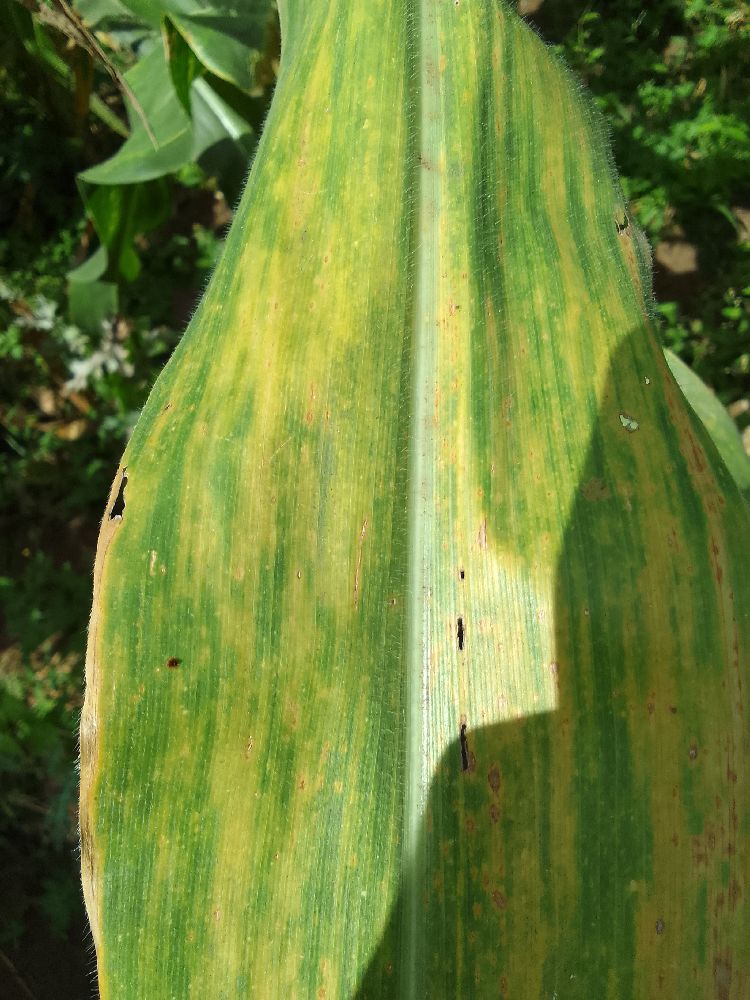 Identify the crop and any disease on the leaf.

maize, maize lethal necrosis
